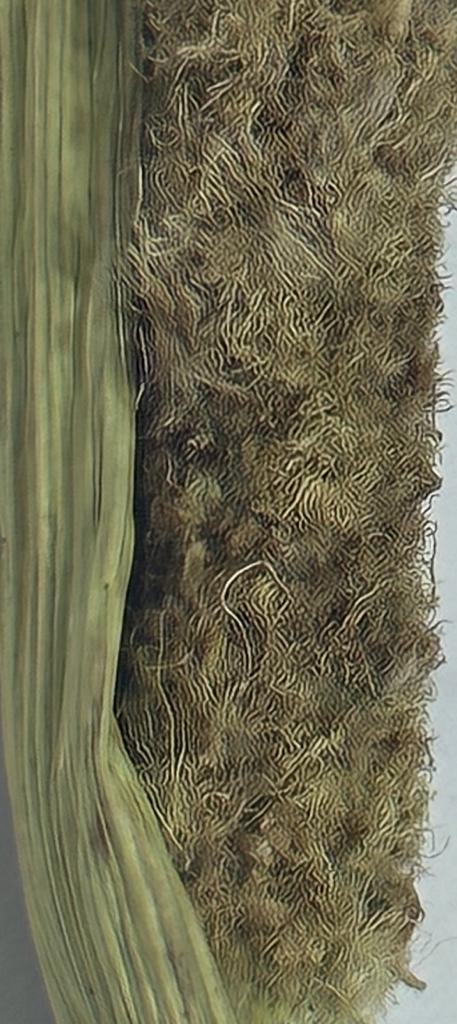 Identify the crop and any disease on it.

pearl millet, sclerospora graminicola
